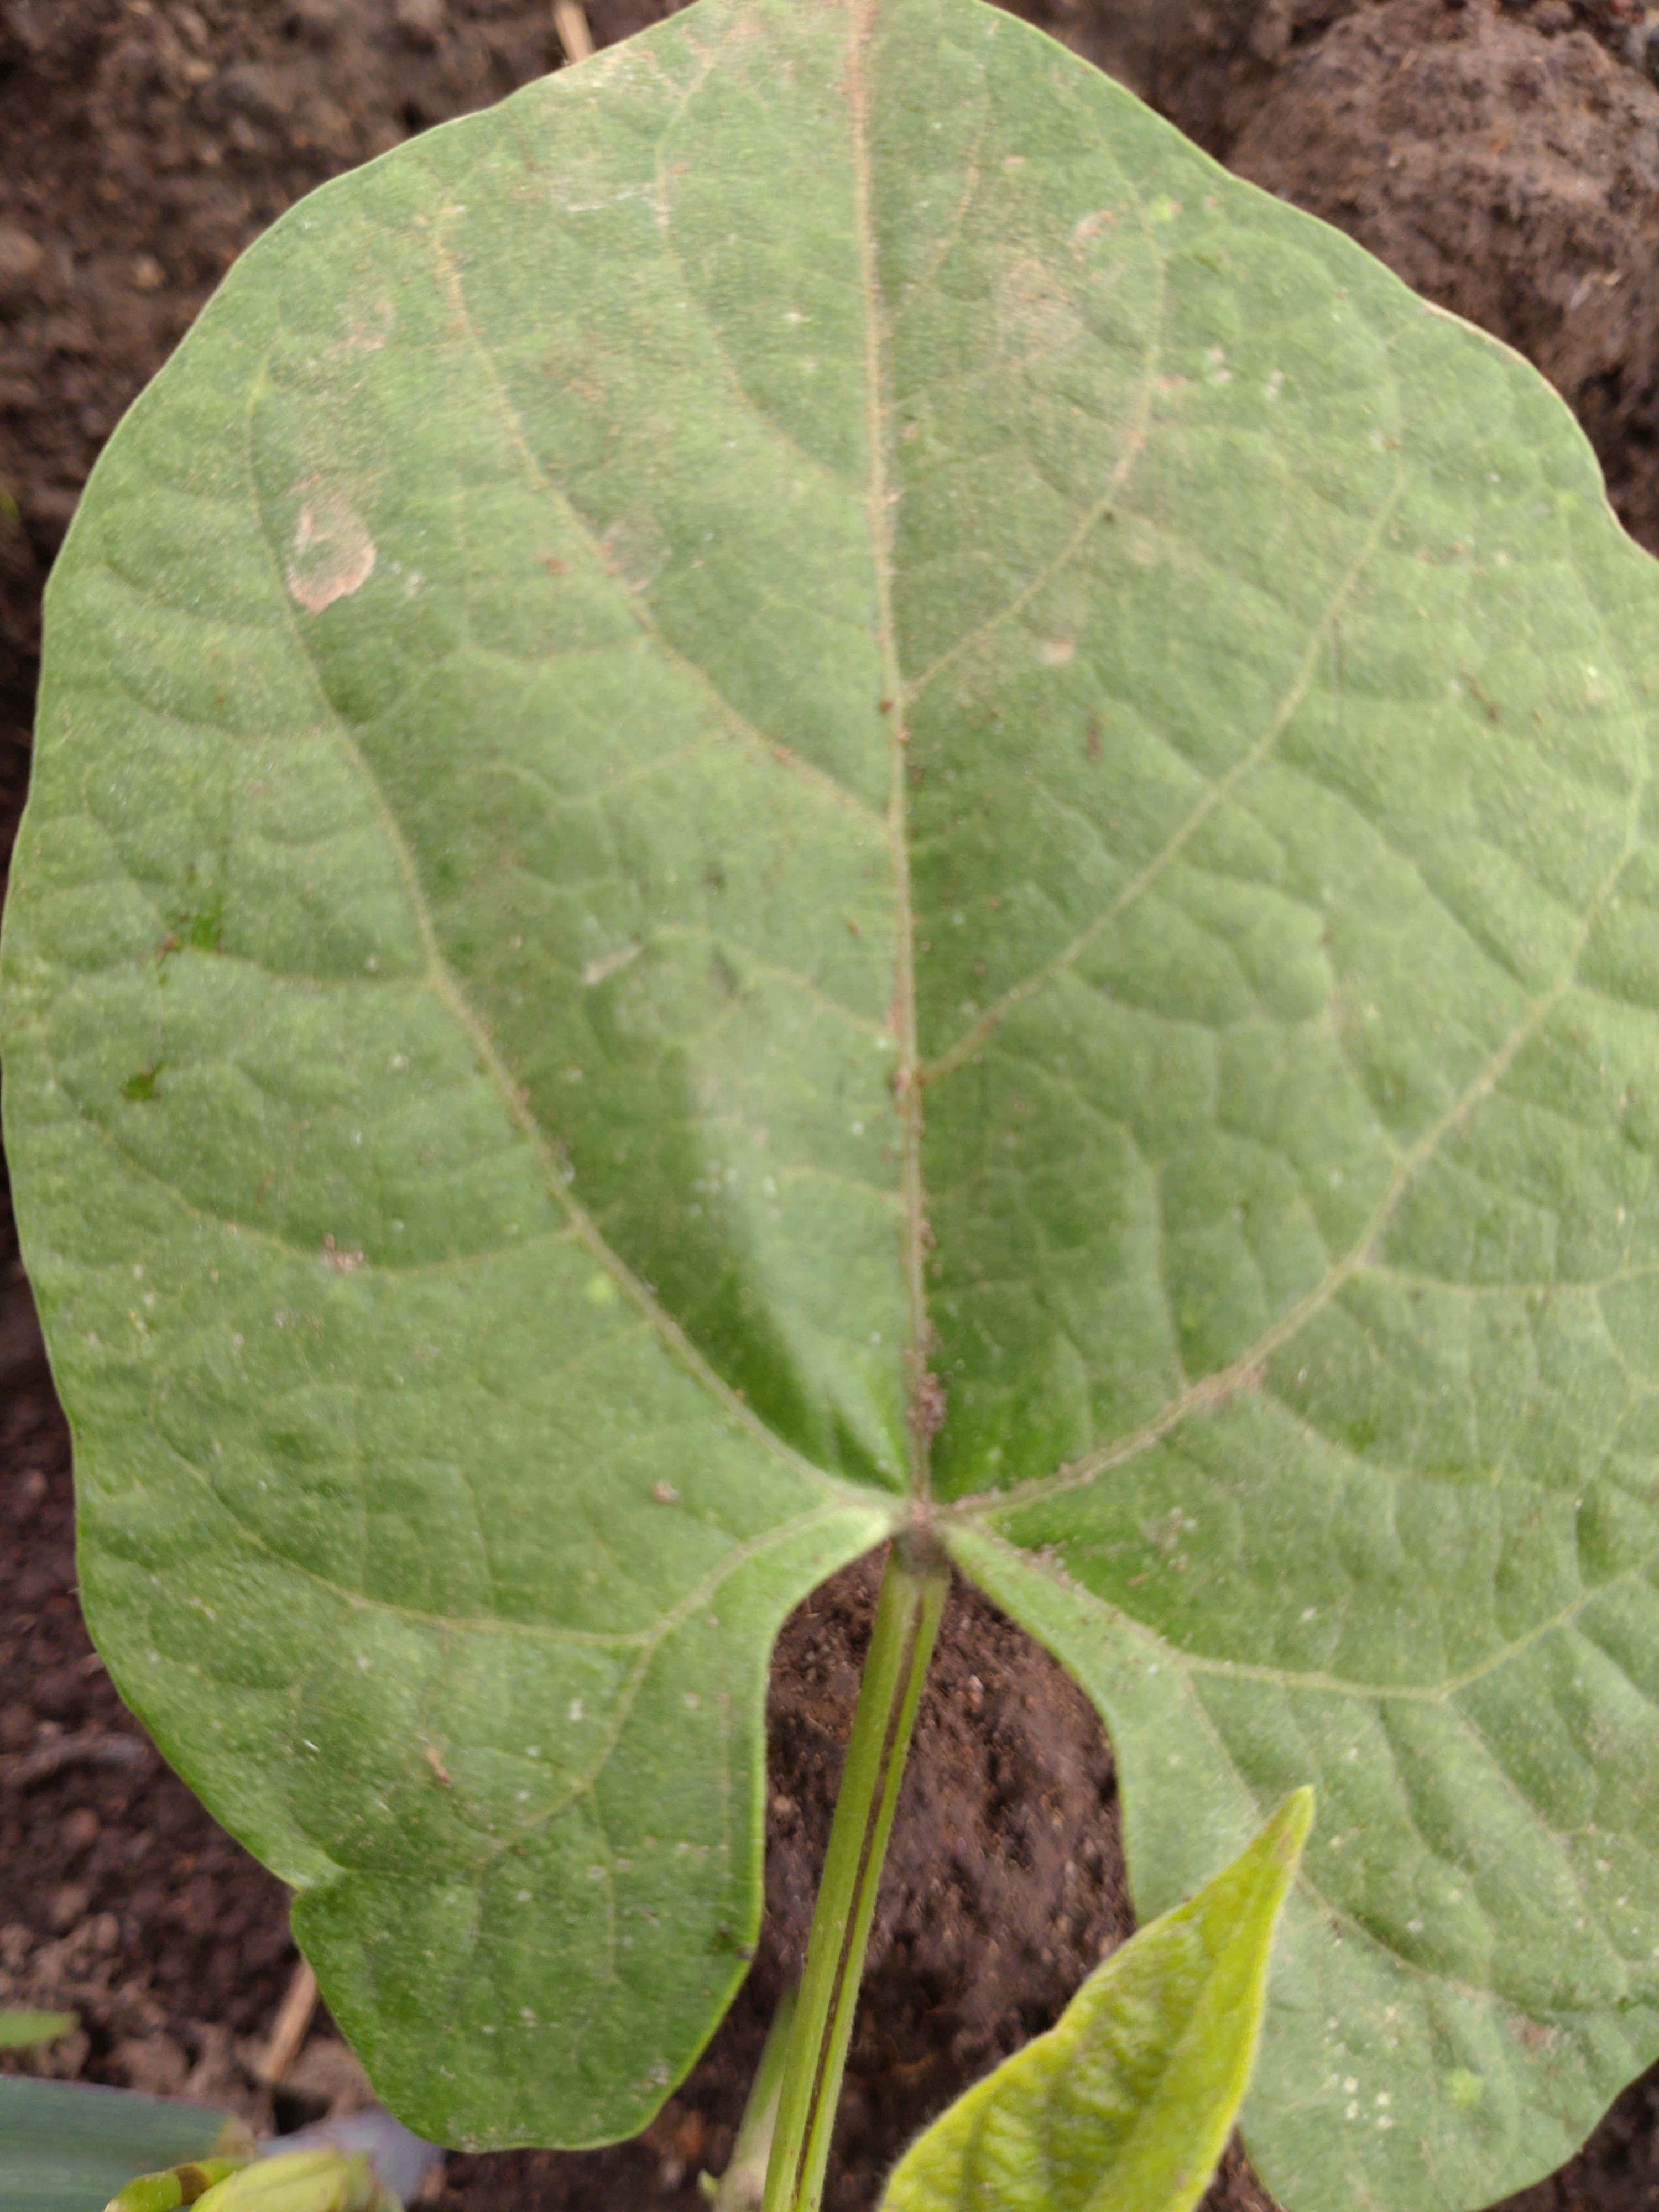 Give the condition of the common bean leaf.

healthy
